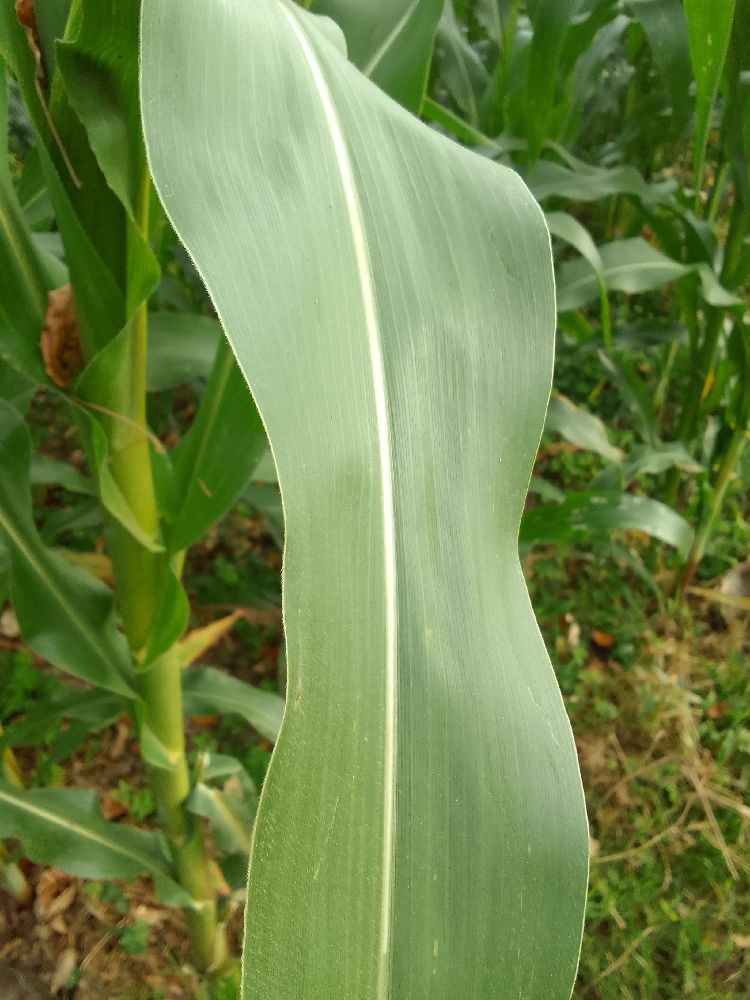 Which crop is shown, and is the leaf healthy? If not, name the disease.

maize, healthy
